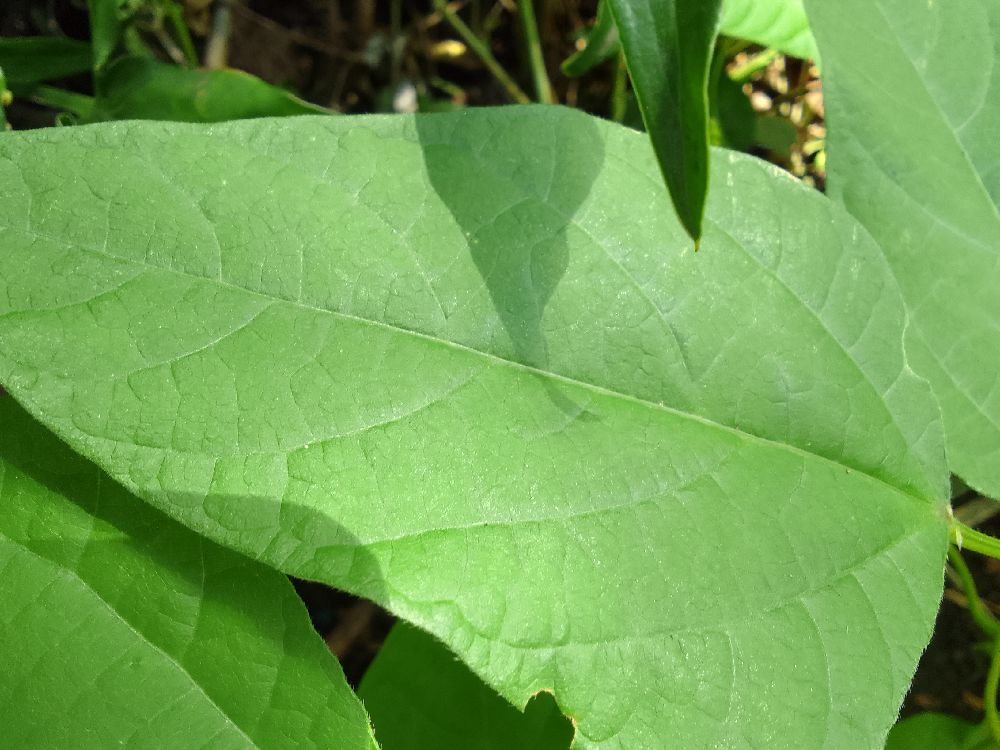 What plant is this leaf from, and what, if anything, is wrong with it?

common bean, healthy
